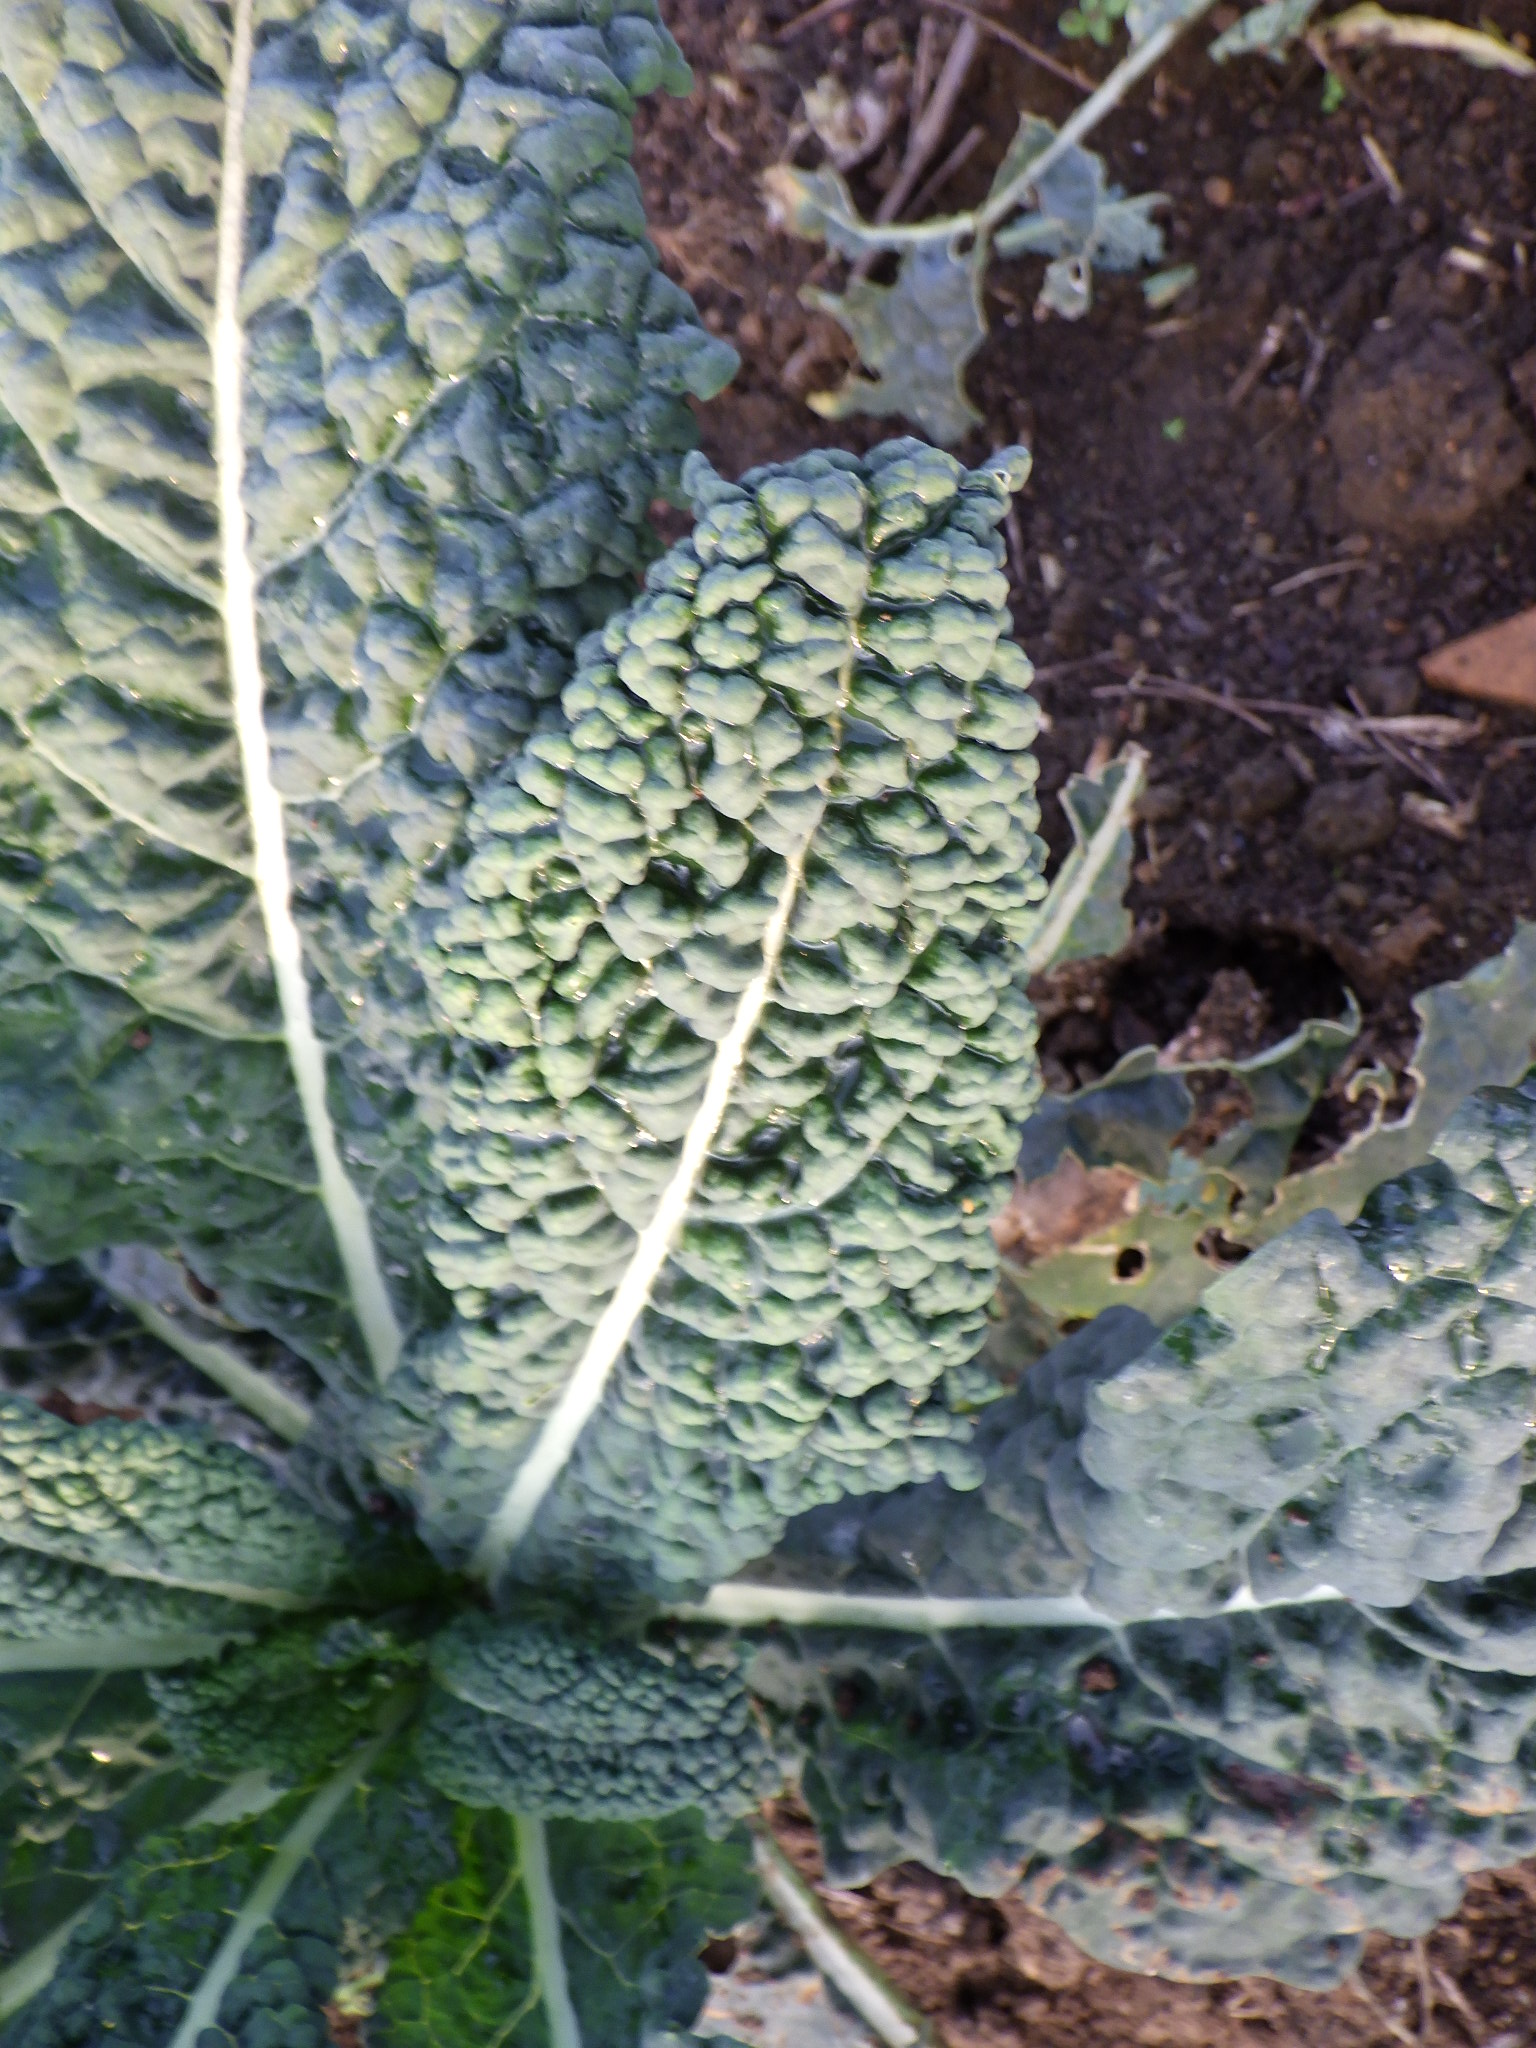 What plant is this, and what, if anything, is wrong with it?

kale, healthy
